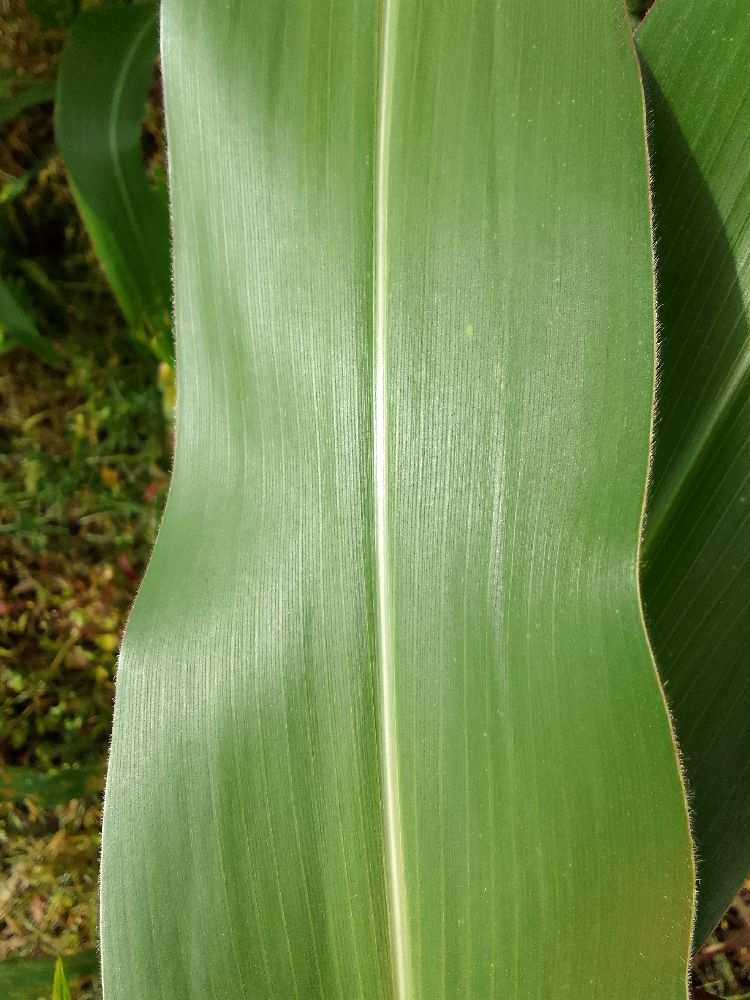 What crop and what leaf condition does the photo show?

maize, healthy
